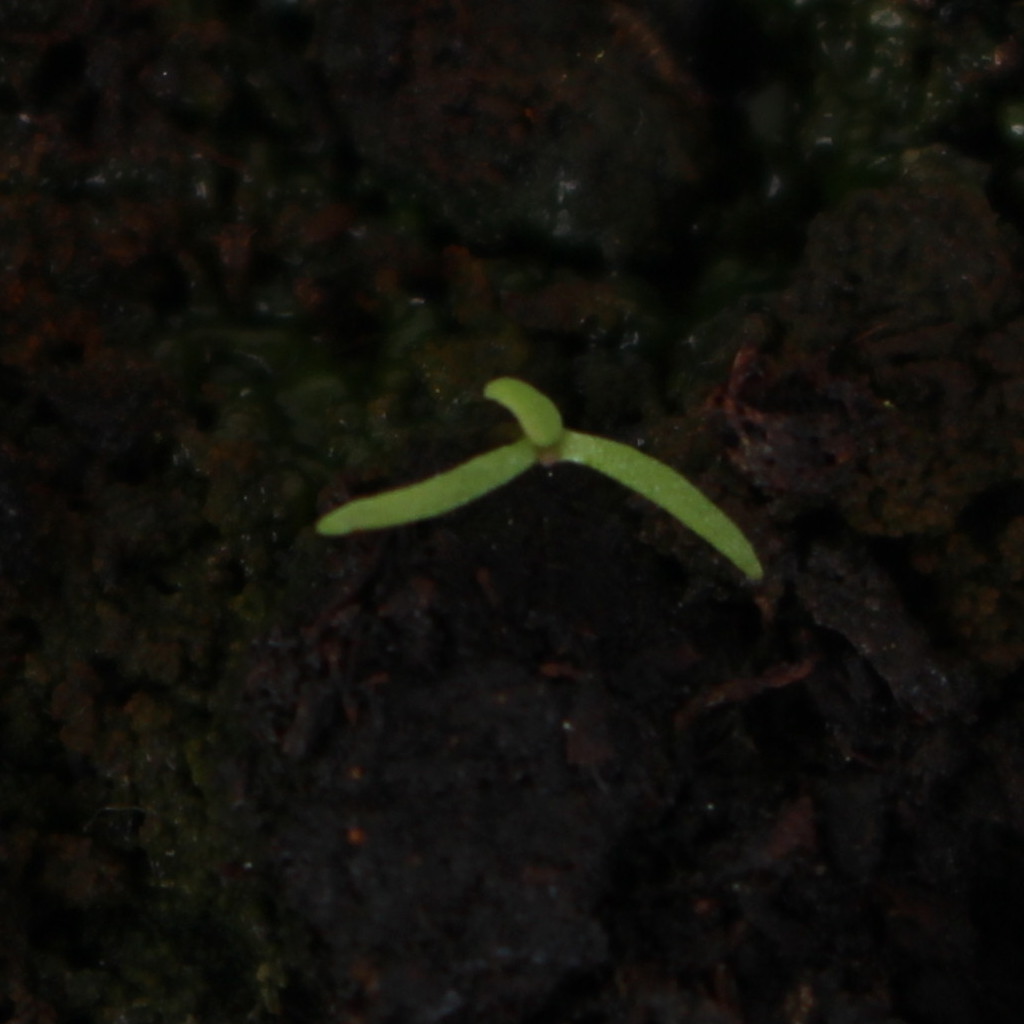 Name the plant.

Papaver rhoeas
